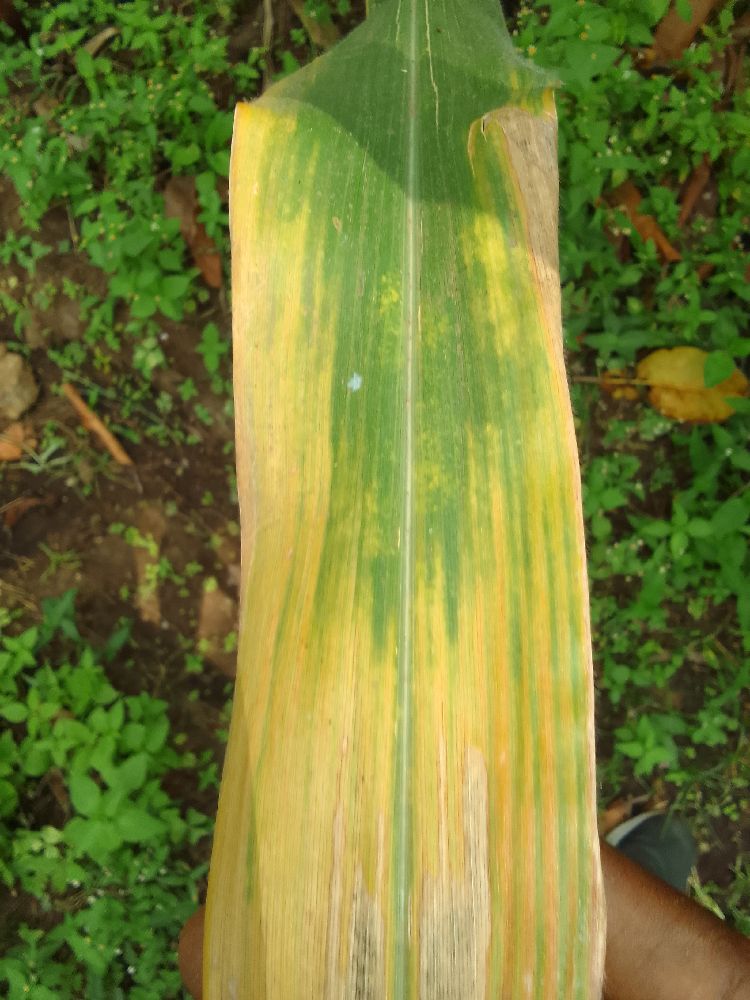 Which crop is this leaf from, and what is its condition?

maize, maize lethal necrosis
